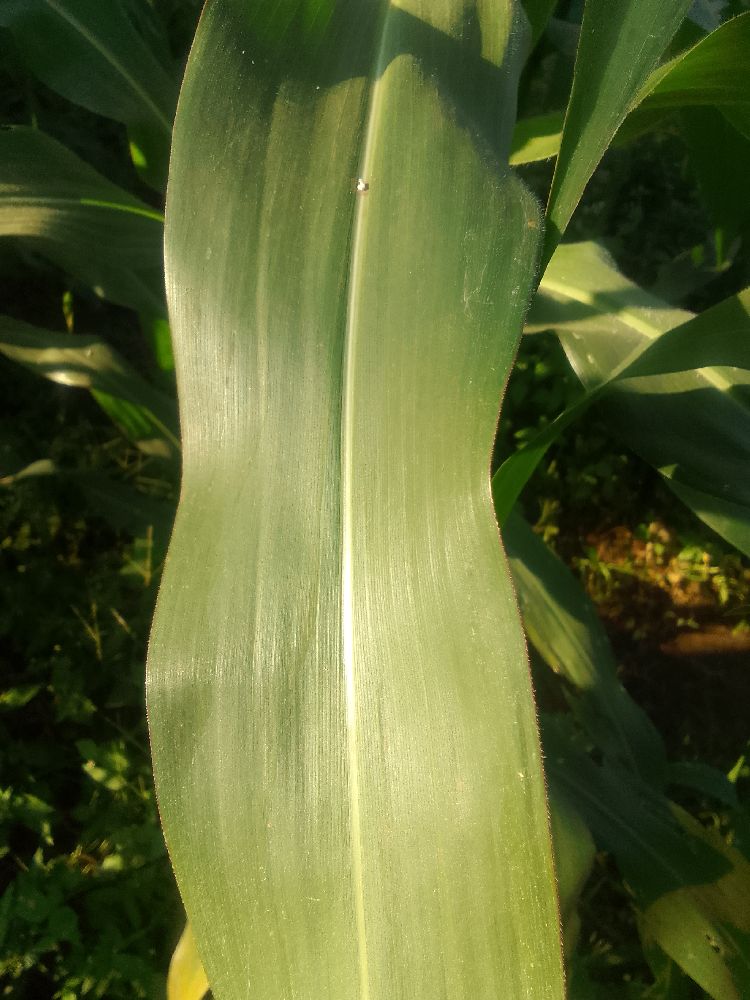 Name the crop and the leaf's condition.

maize, healthy
